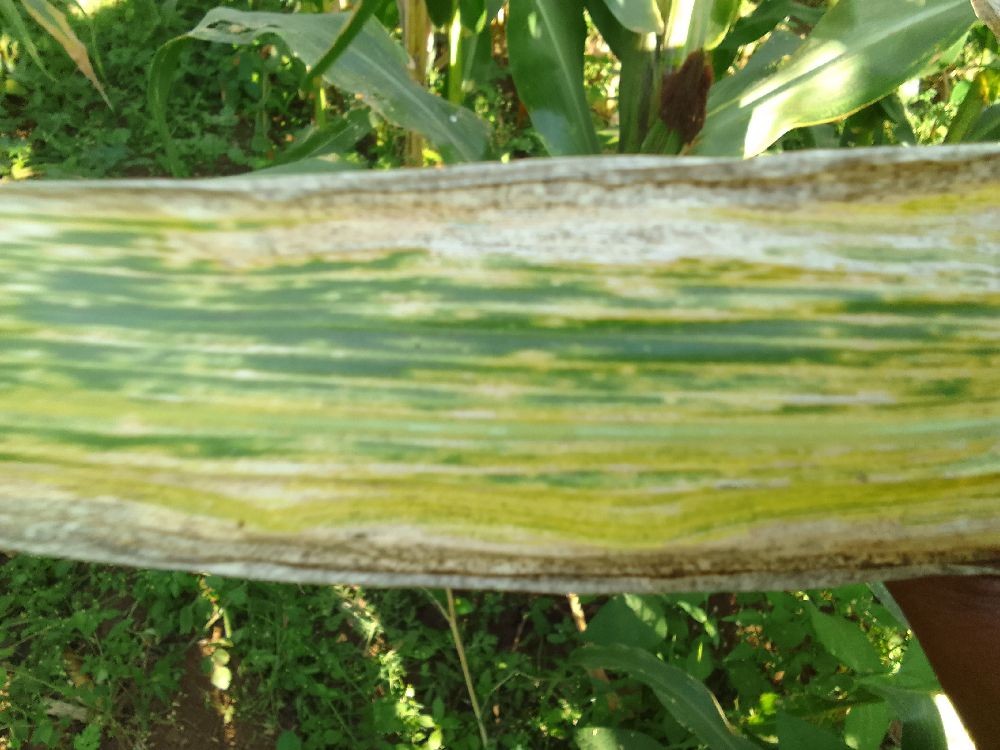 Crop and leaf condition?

maize, maize lethal necrosis
